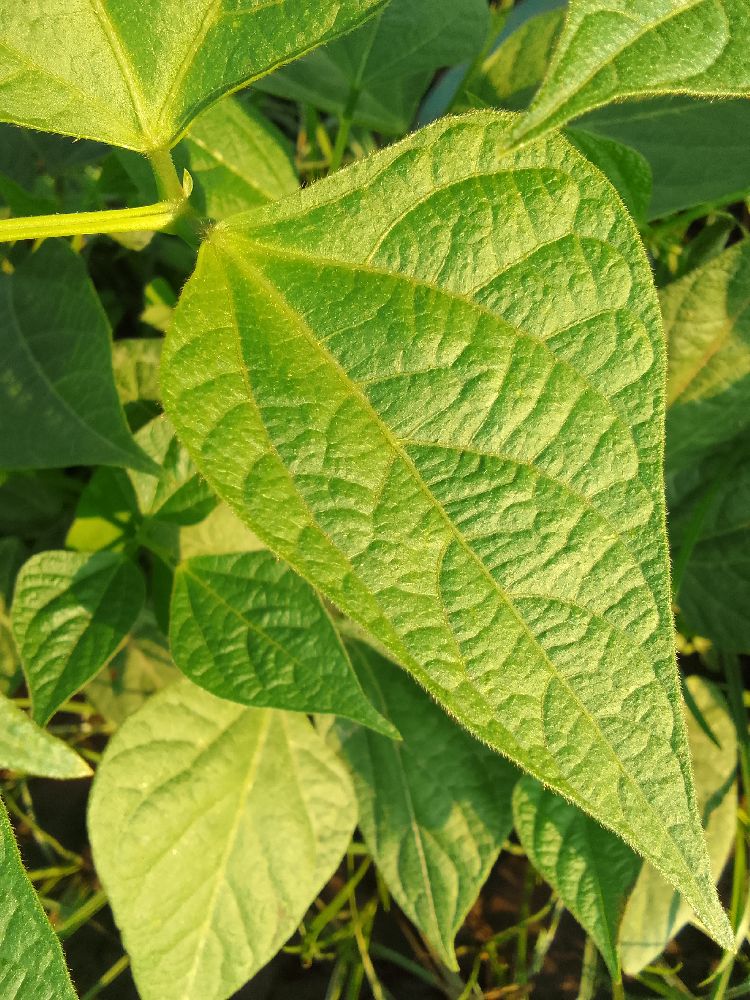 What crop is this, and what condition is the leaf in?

common bean, healthy
